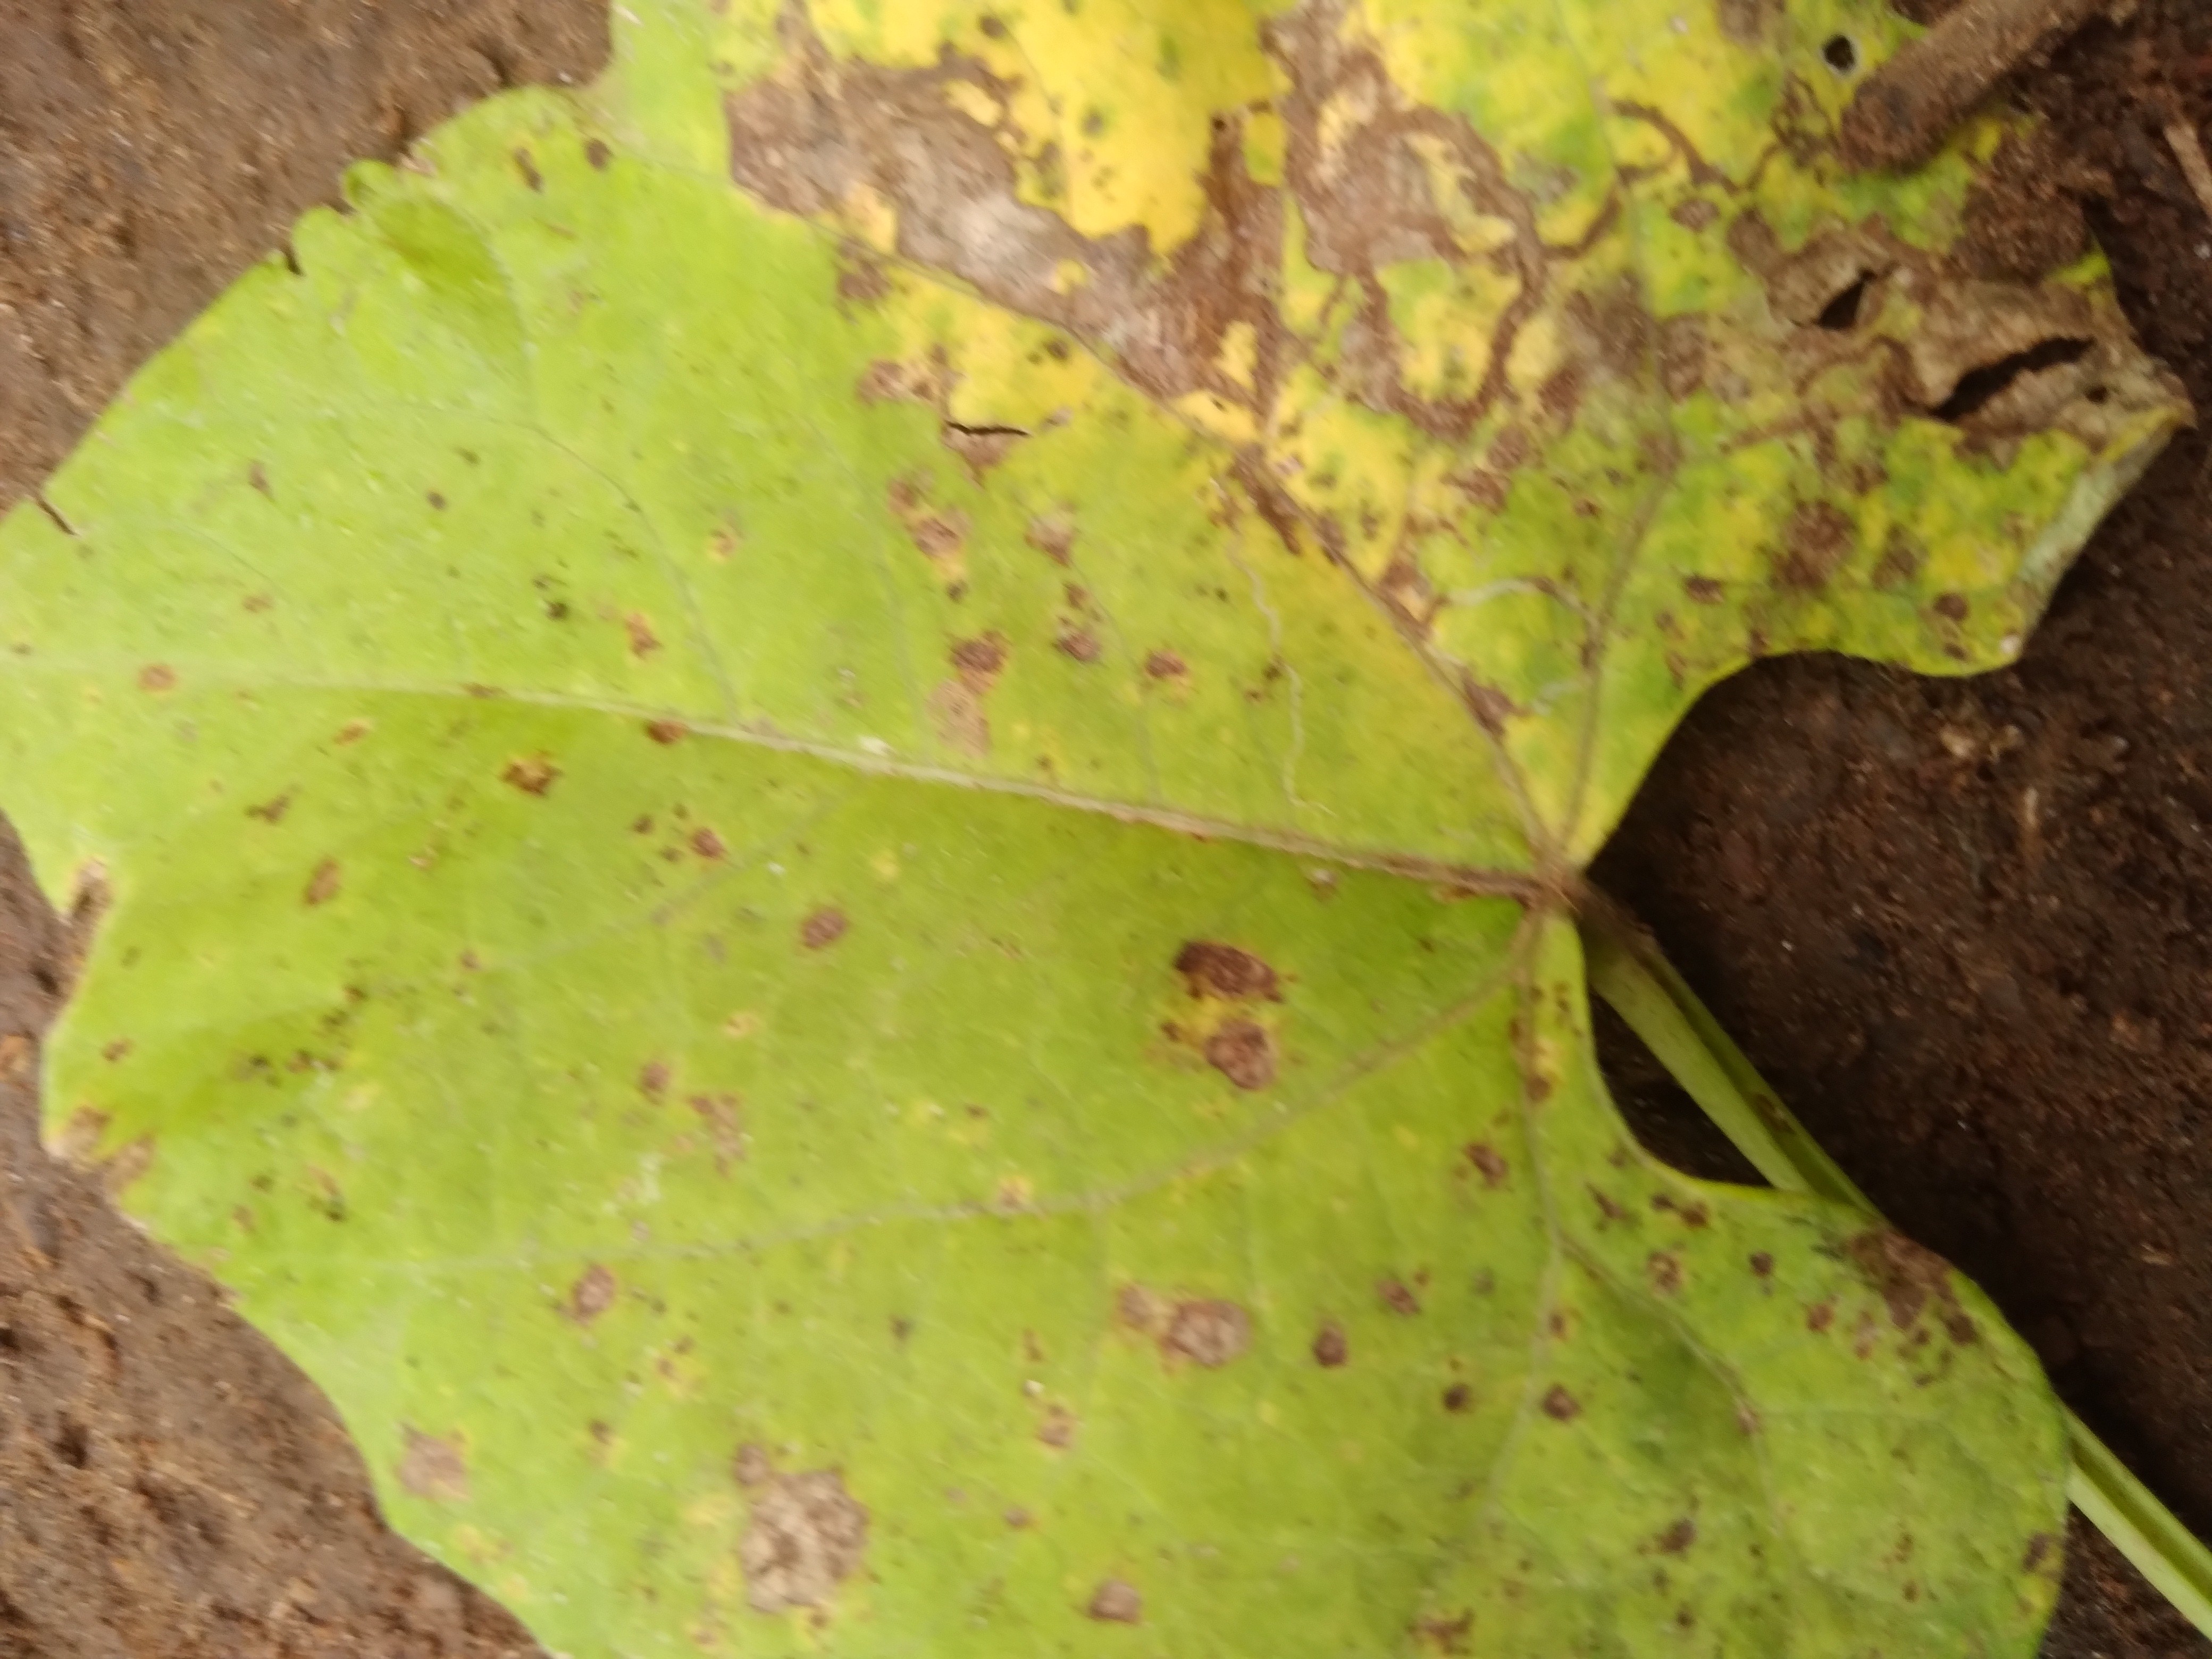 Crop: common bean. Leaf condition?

rust
